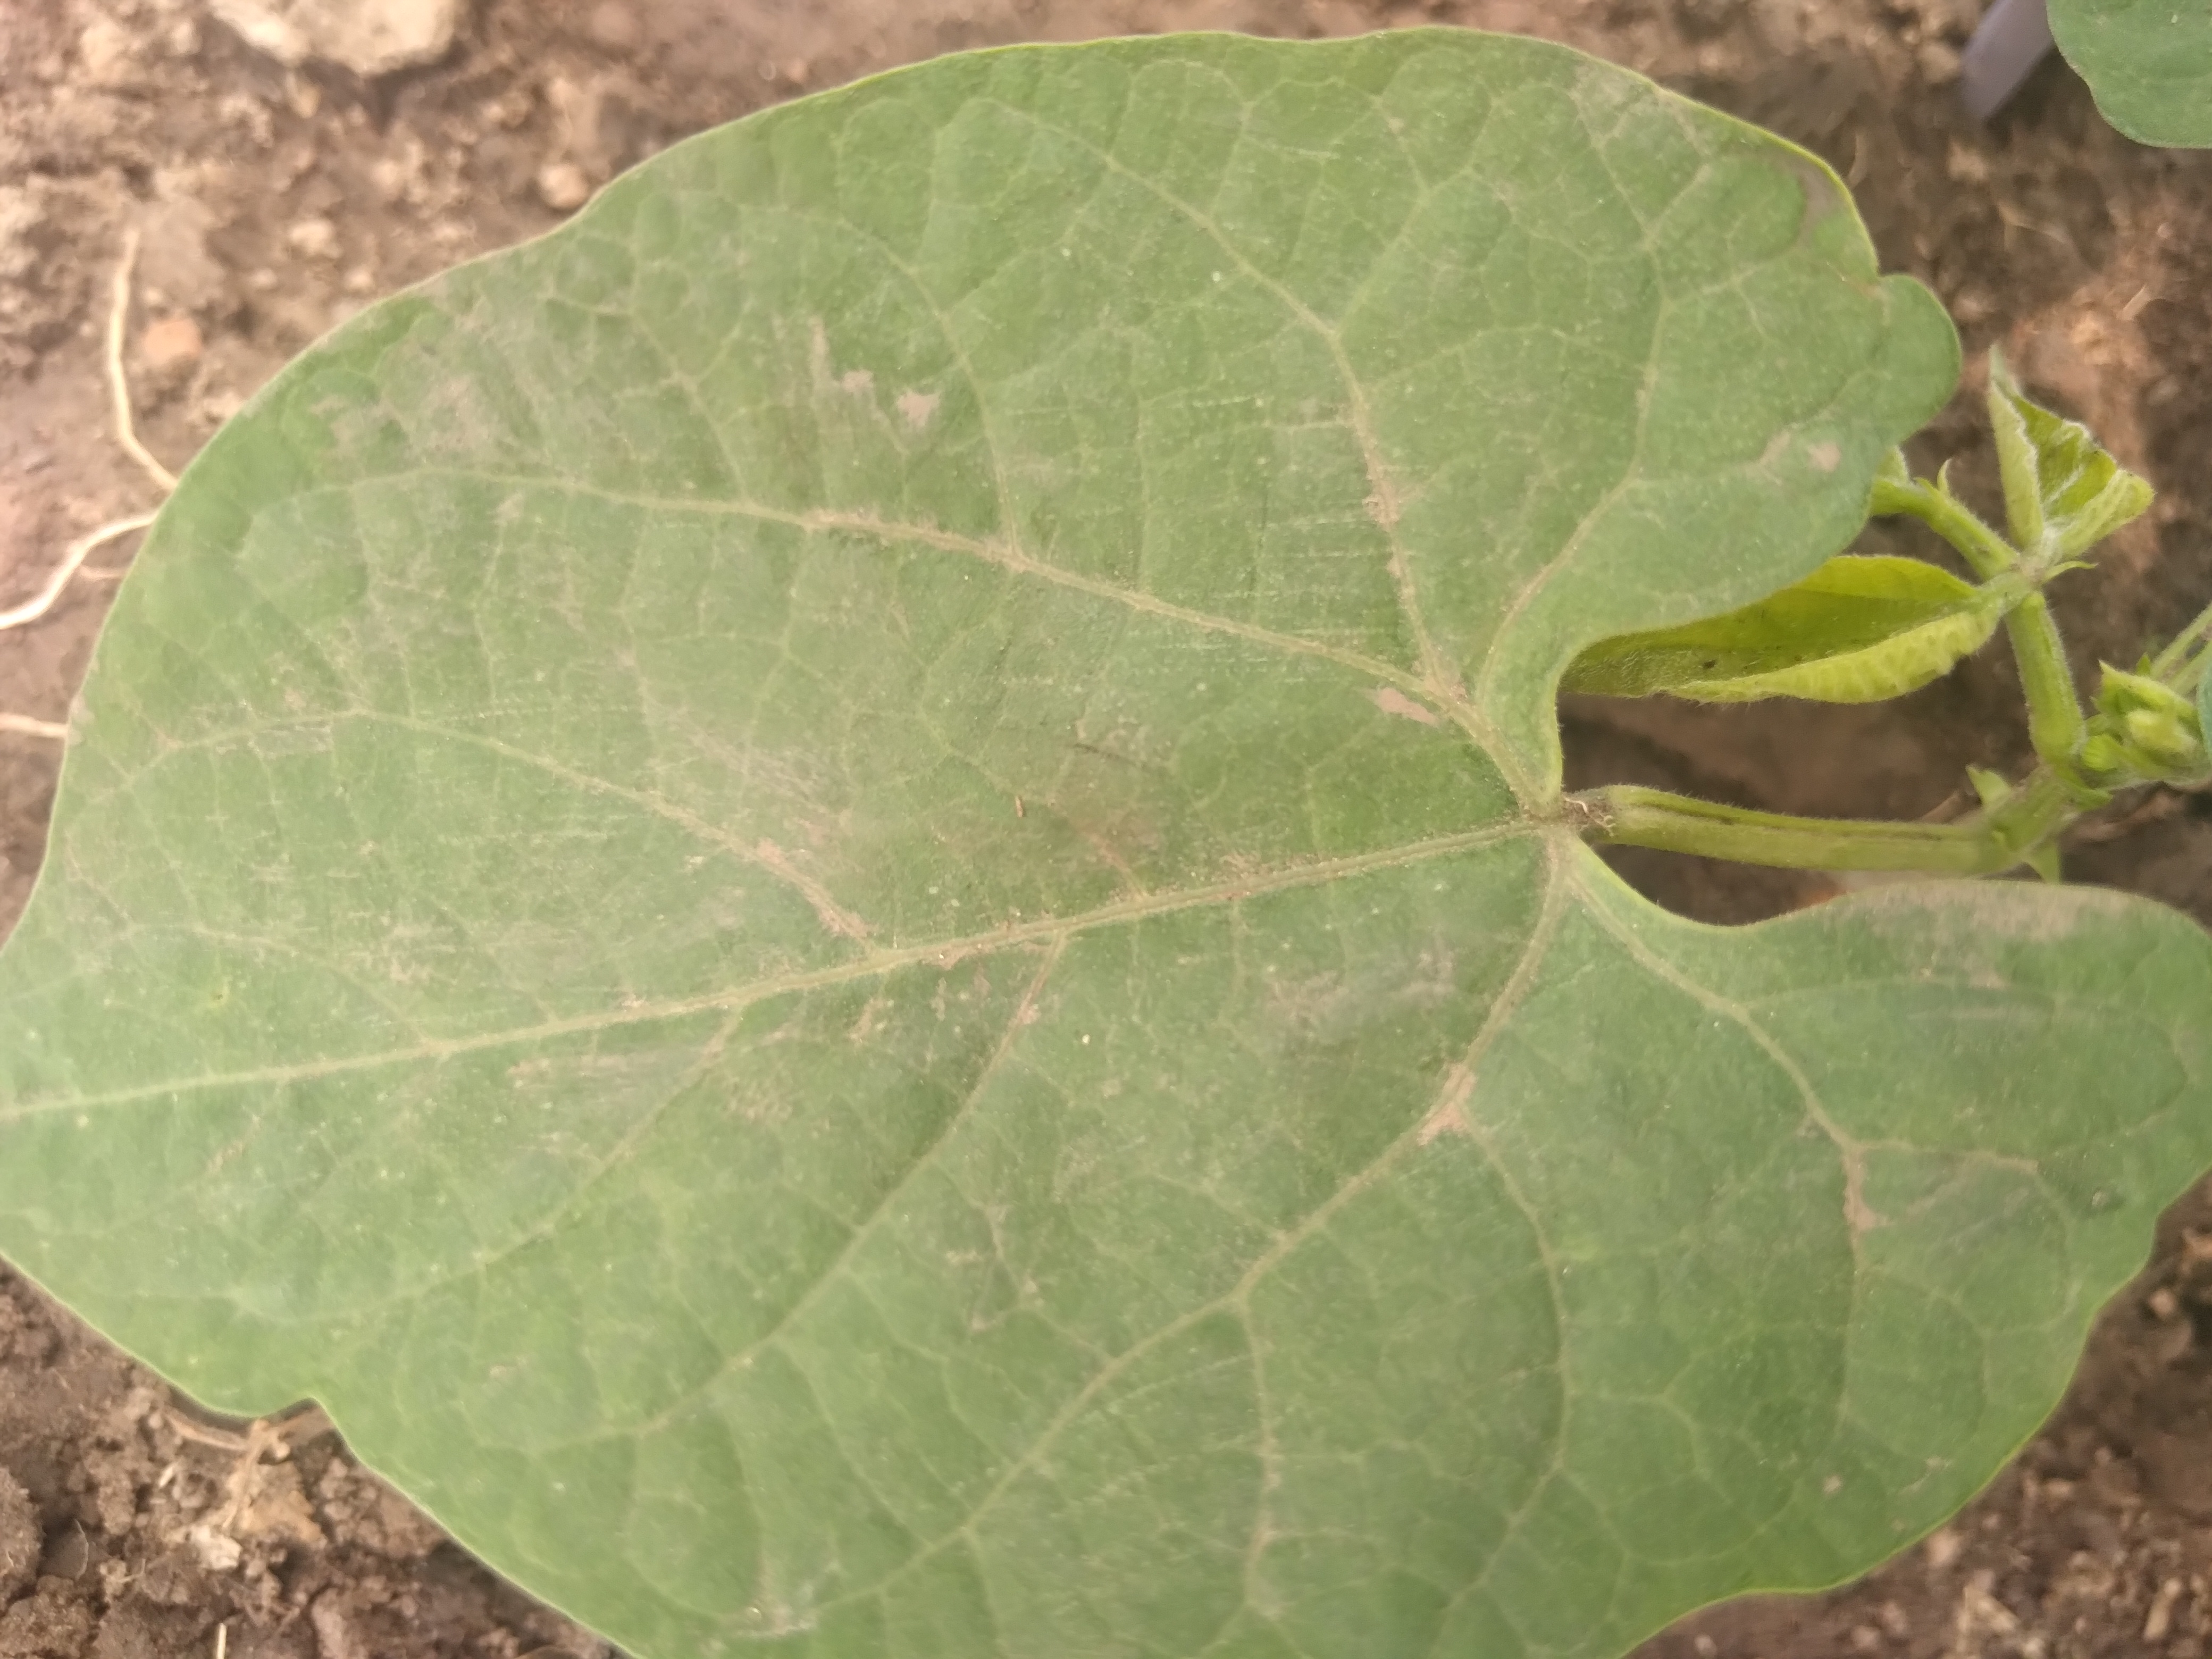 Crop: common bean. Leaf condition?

healthy
